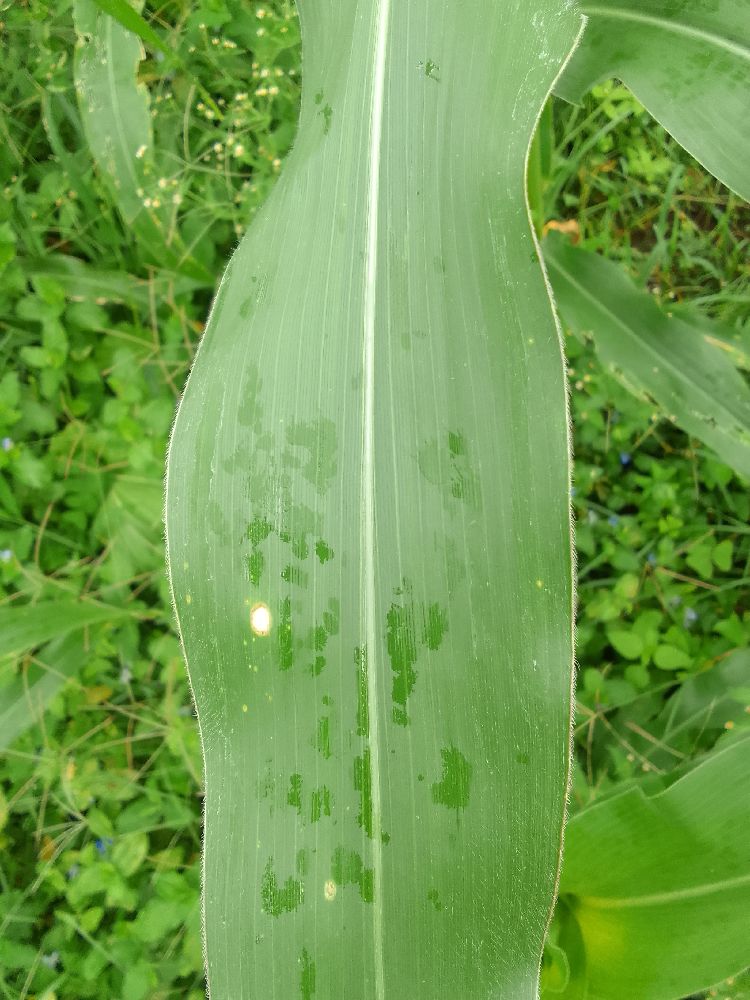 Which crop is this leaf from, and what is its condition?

maize, healthy
